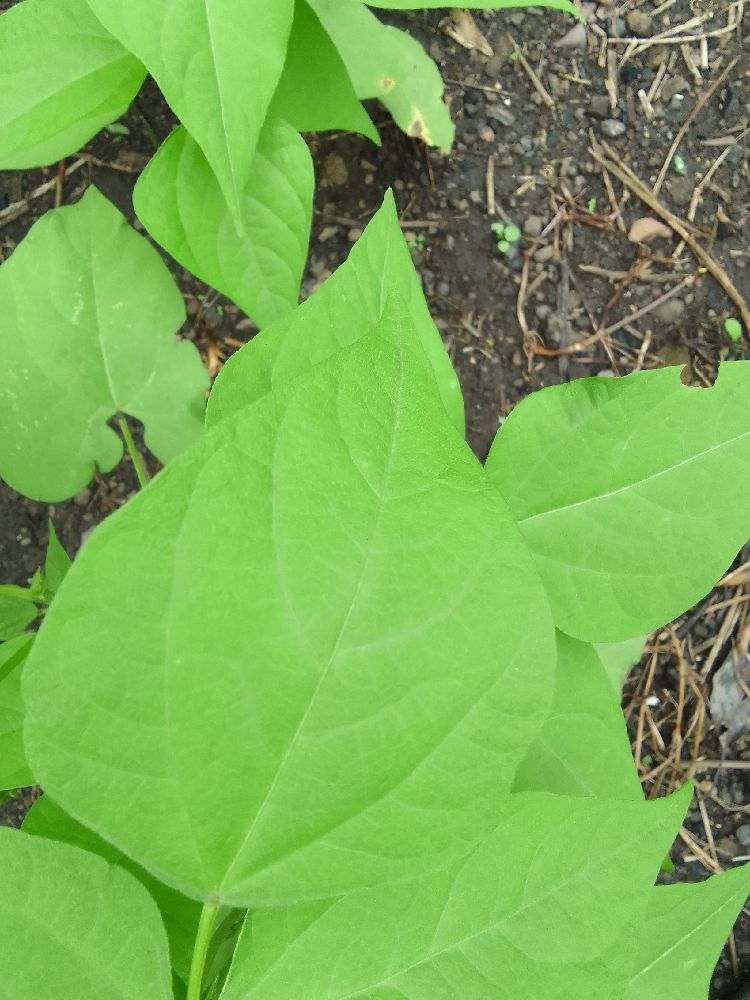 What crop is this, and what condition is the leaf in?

common bean, healthy
